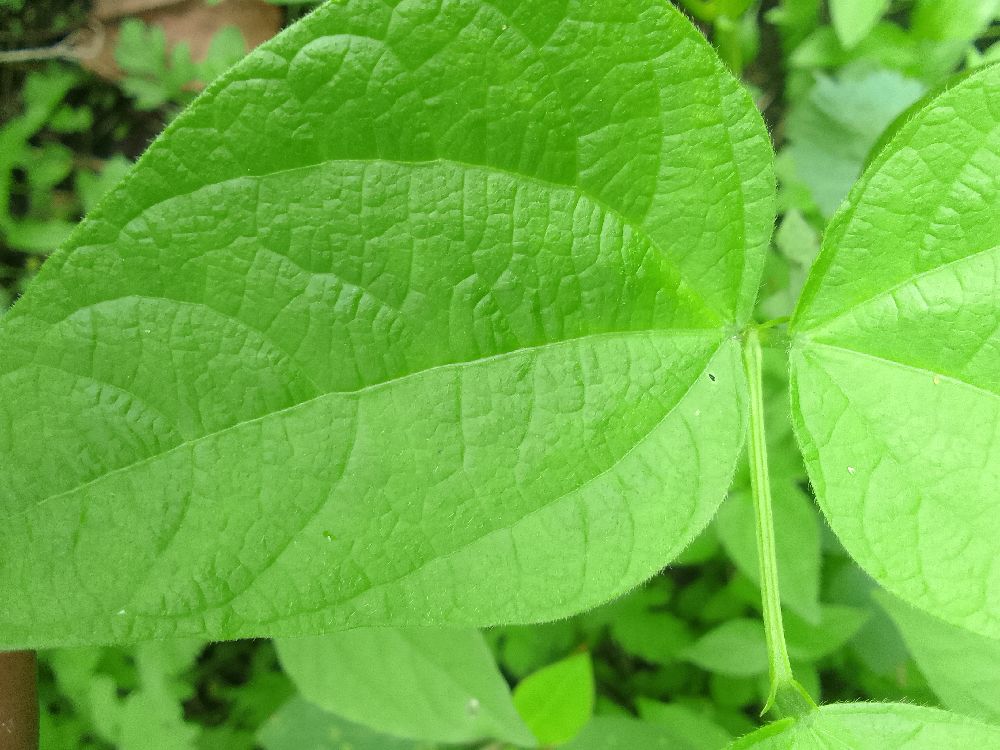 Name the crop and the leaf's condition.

common bean, healthy
